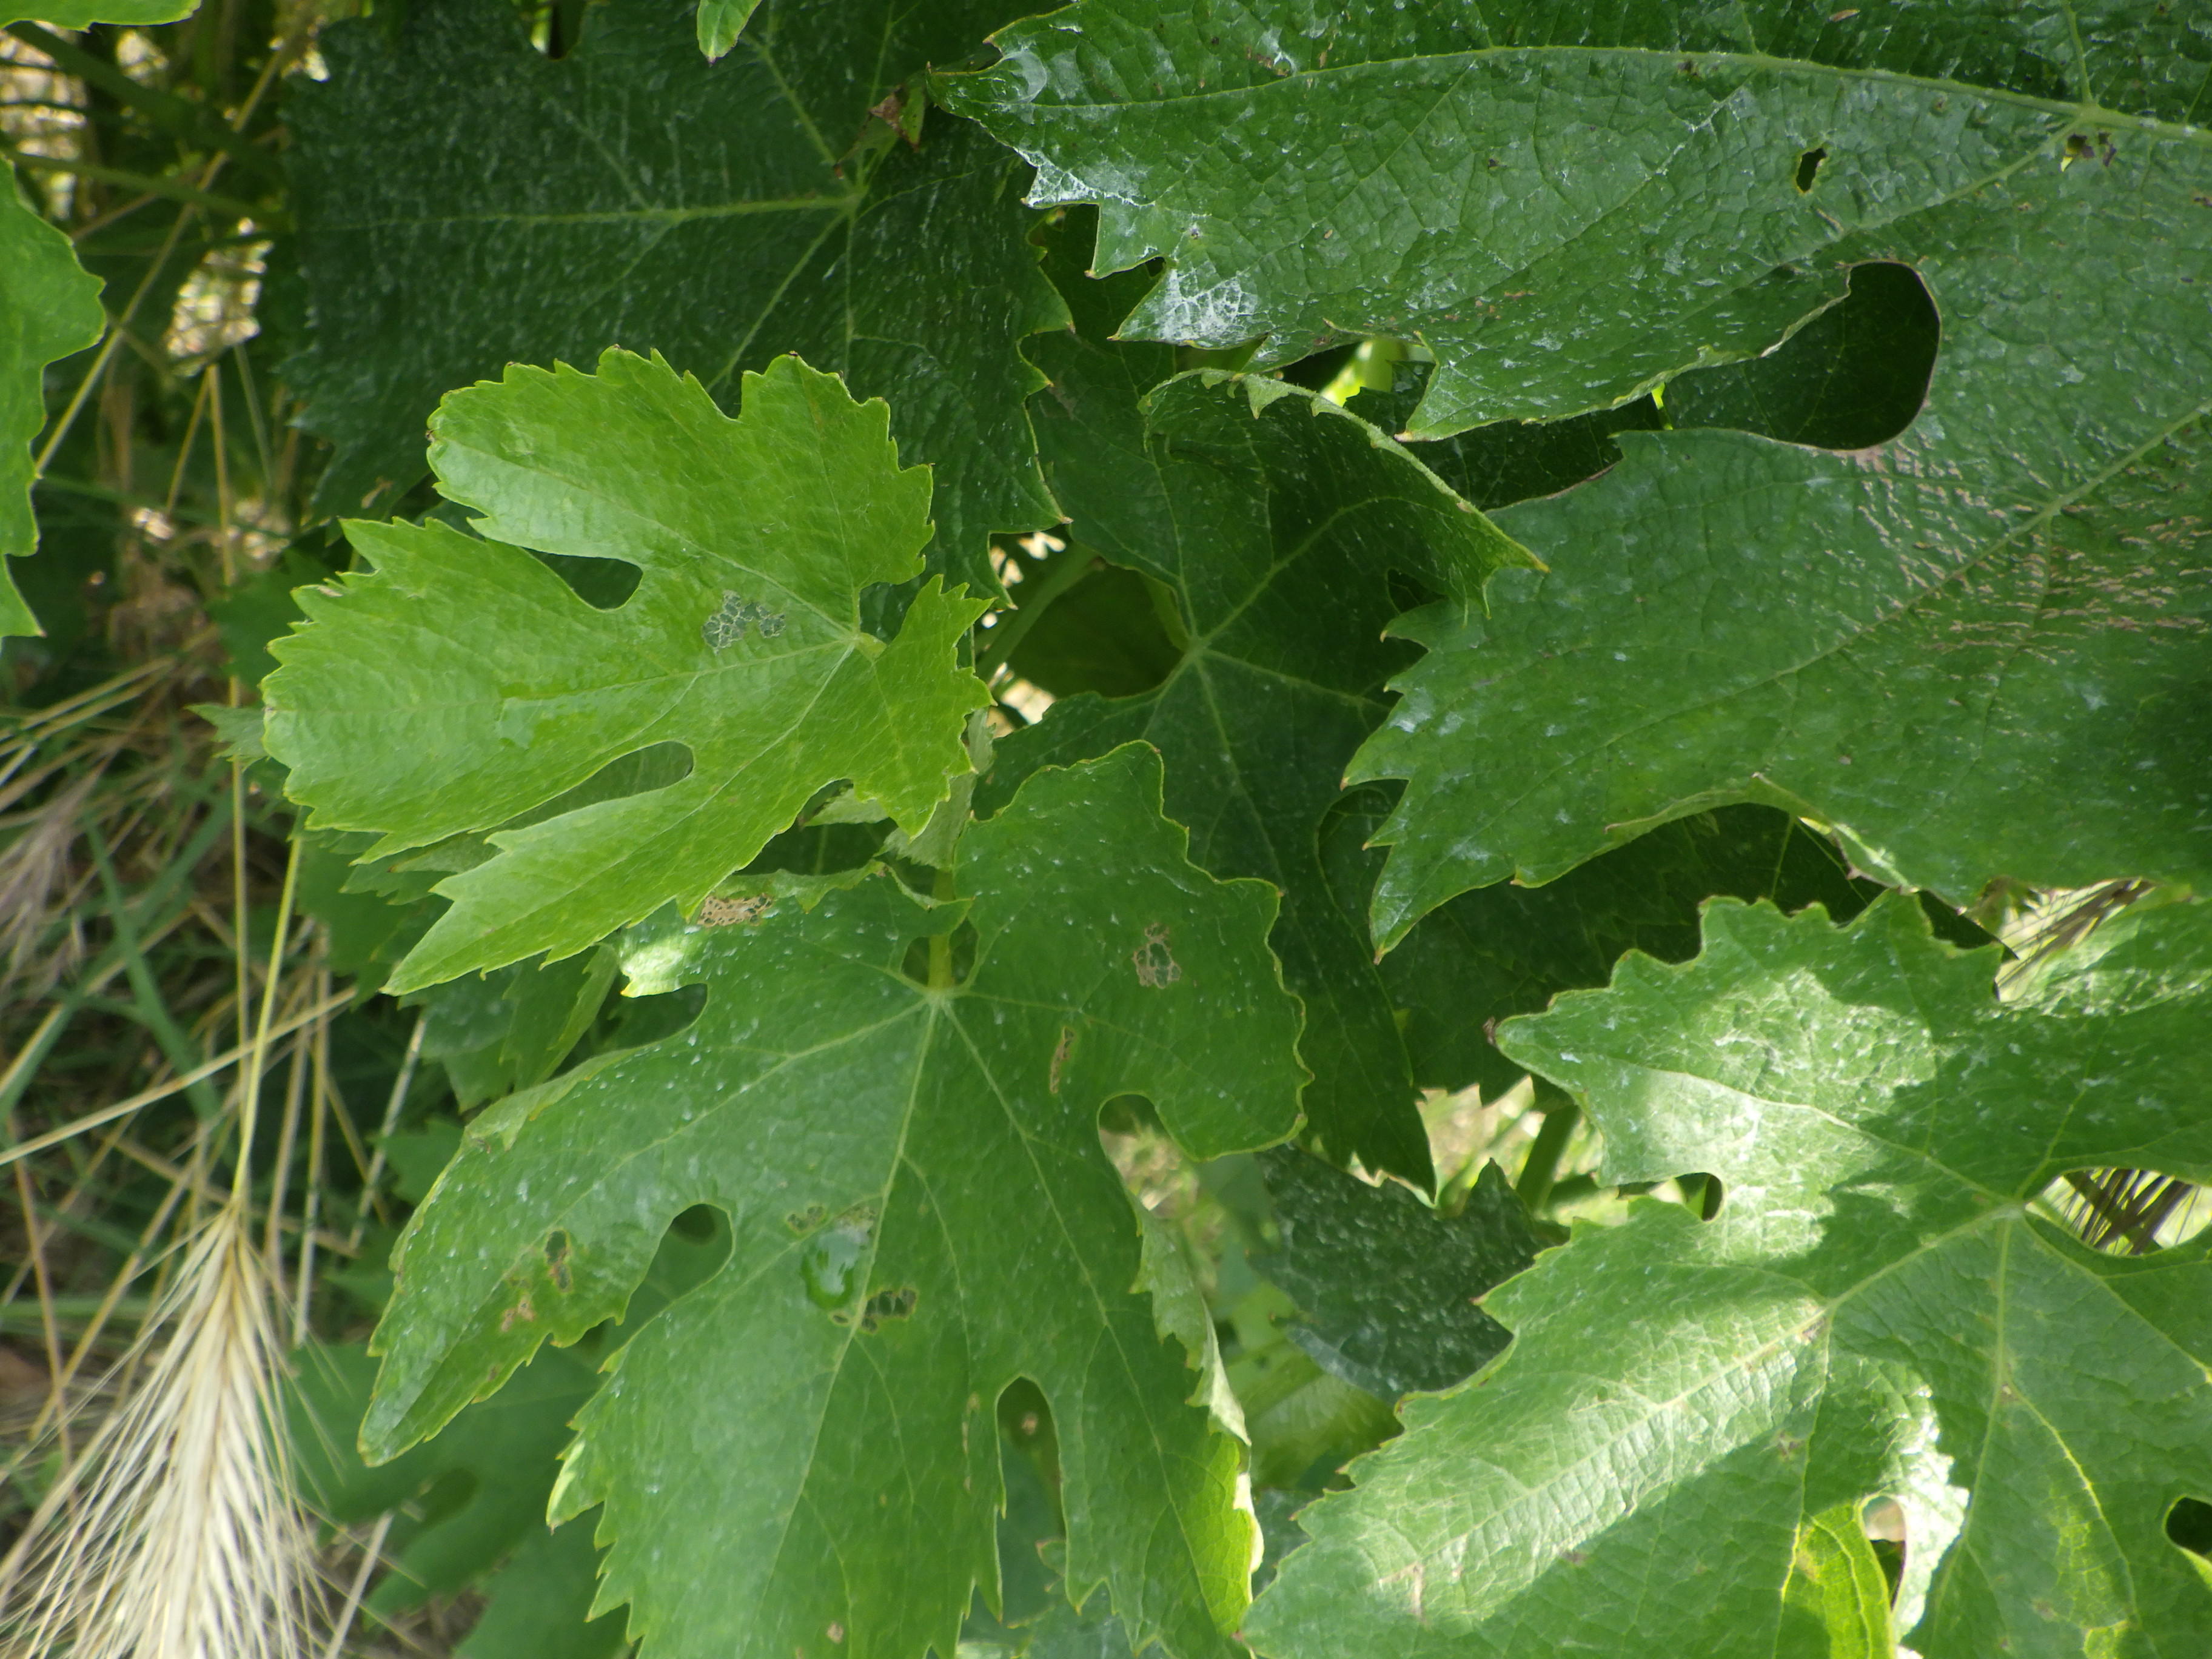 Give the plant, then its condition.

grapevine, phytophagous
